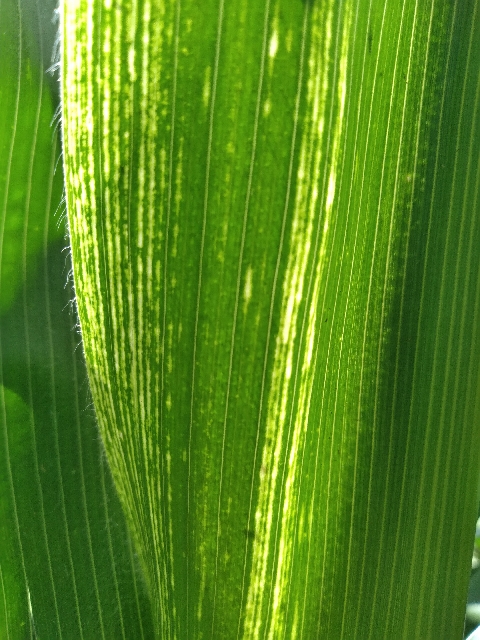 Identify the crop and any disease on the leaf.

maize, maize streak virus
